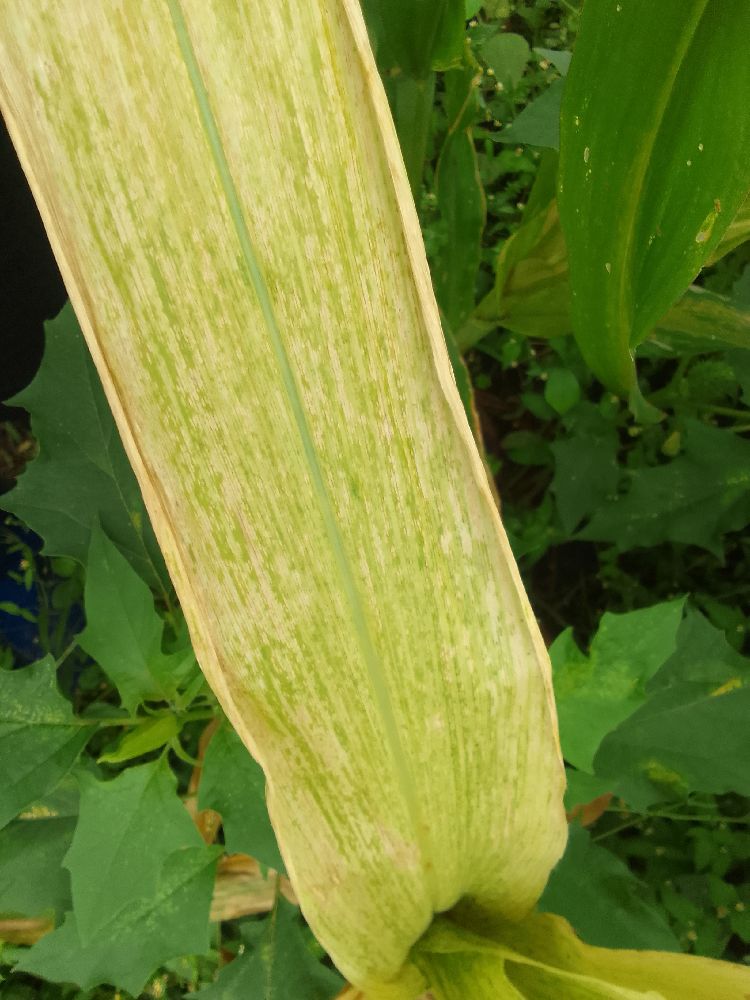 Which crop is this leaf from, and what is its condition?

maize, maize lethal necrosis
